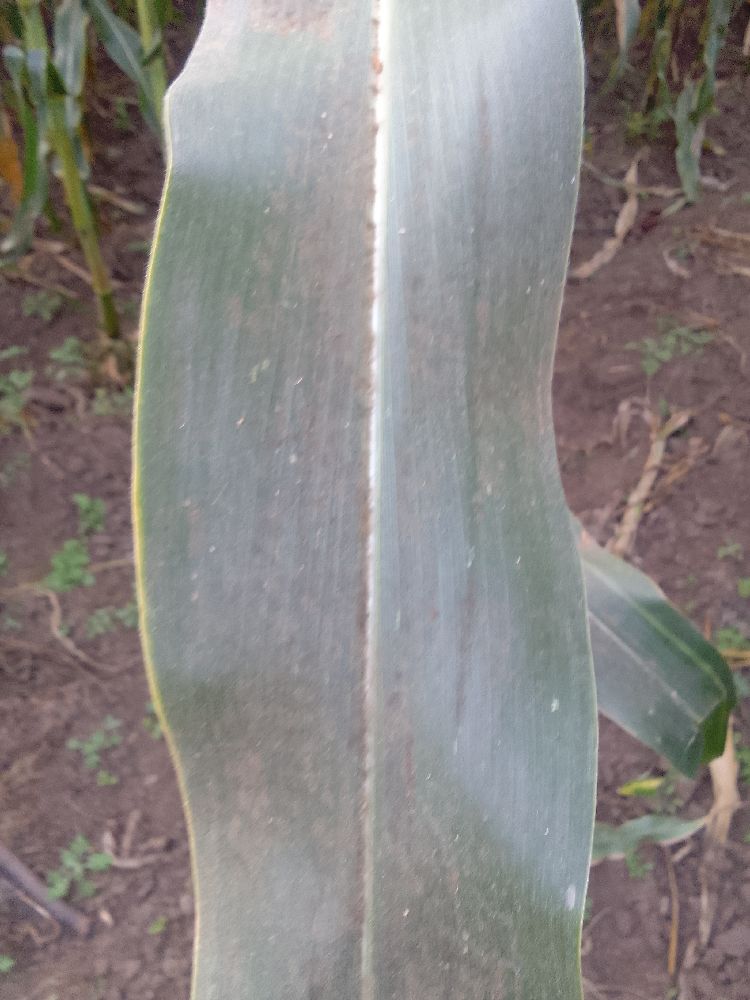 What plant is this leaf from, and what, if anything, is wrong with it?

maize, healthy
